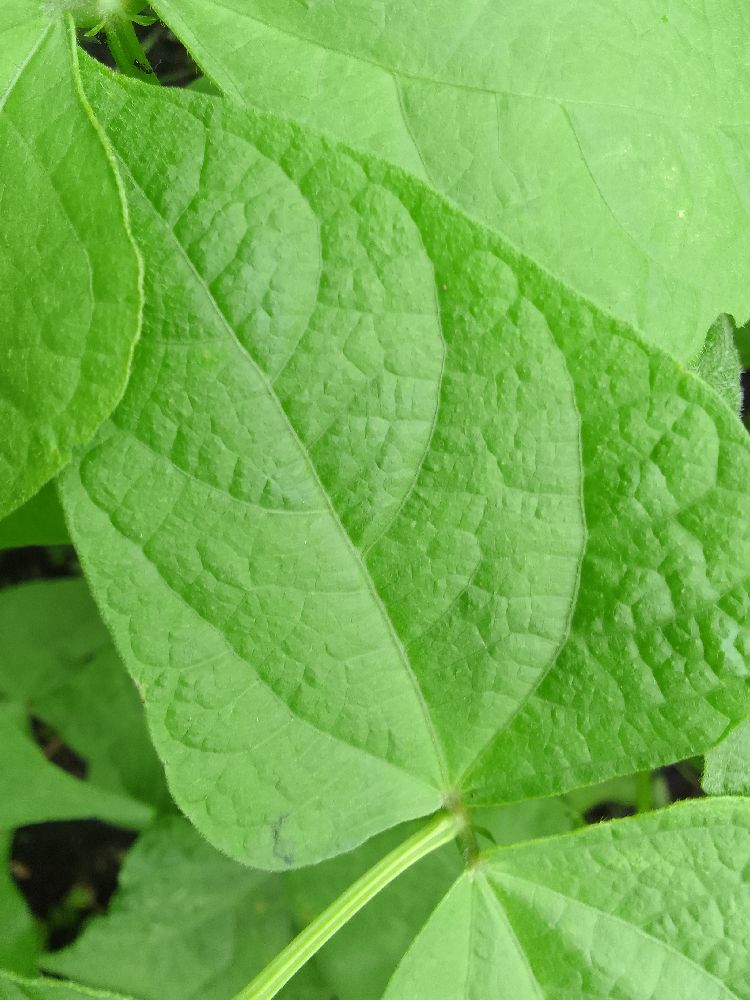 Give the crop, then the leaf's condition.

common bean, healthy
